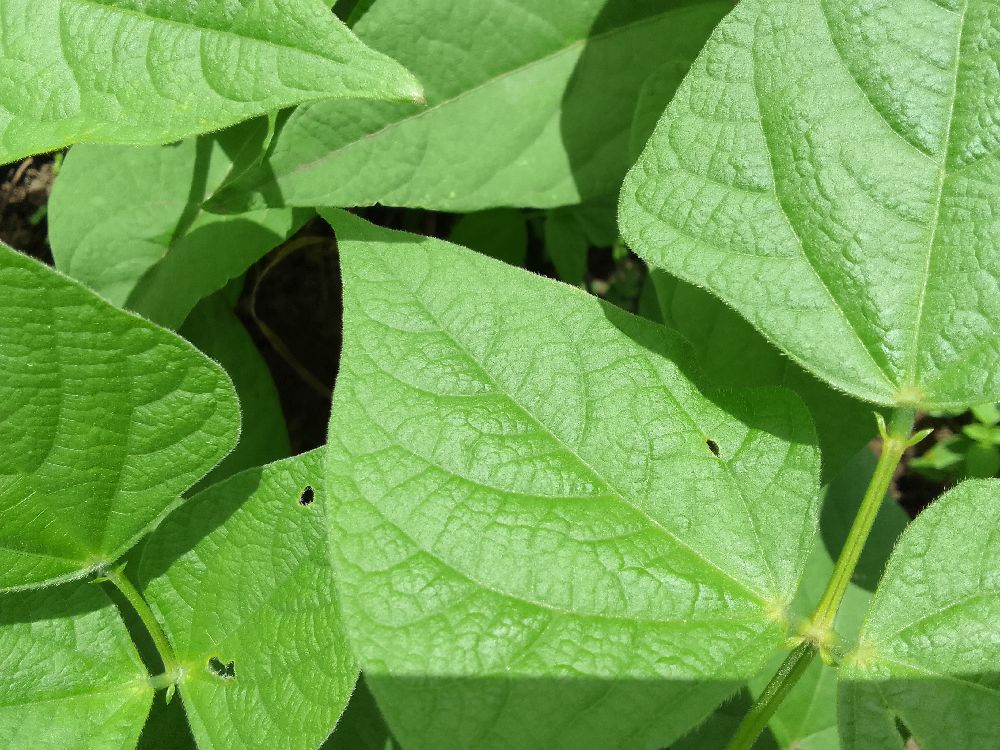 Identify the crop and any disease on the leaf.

common bean, healthy
